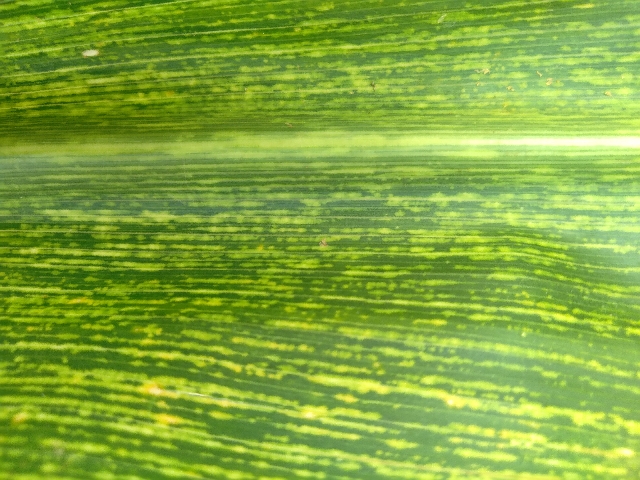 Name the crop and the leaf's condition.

maize, maize streak virus
